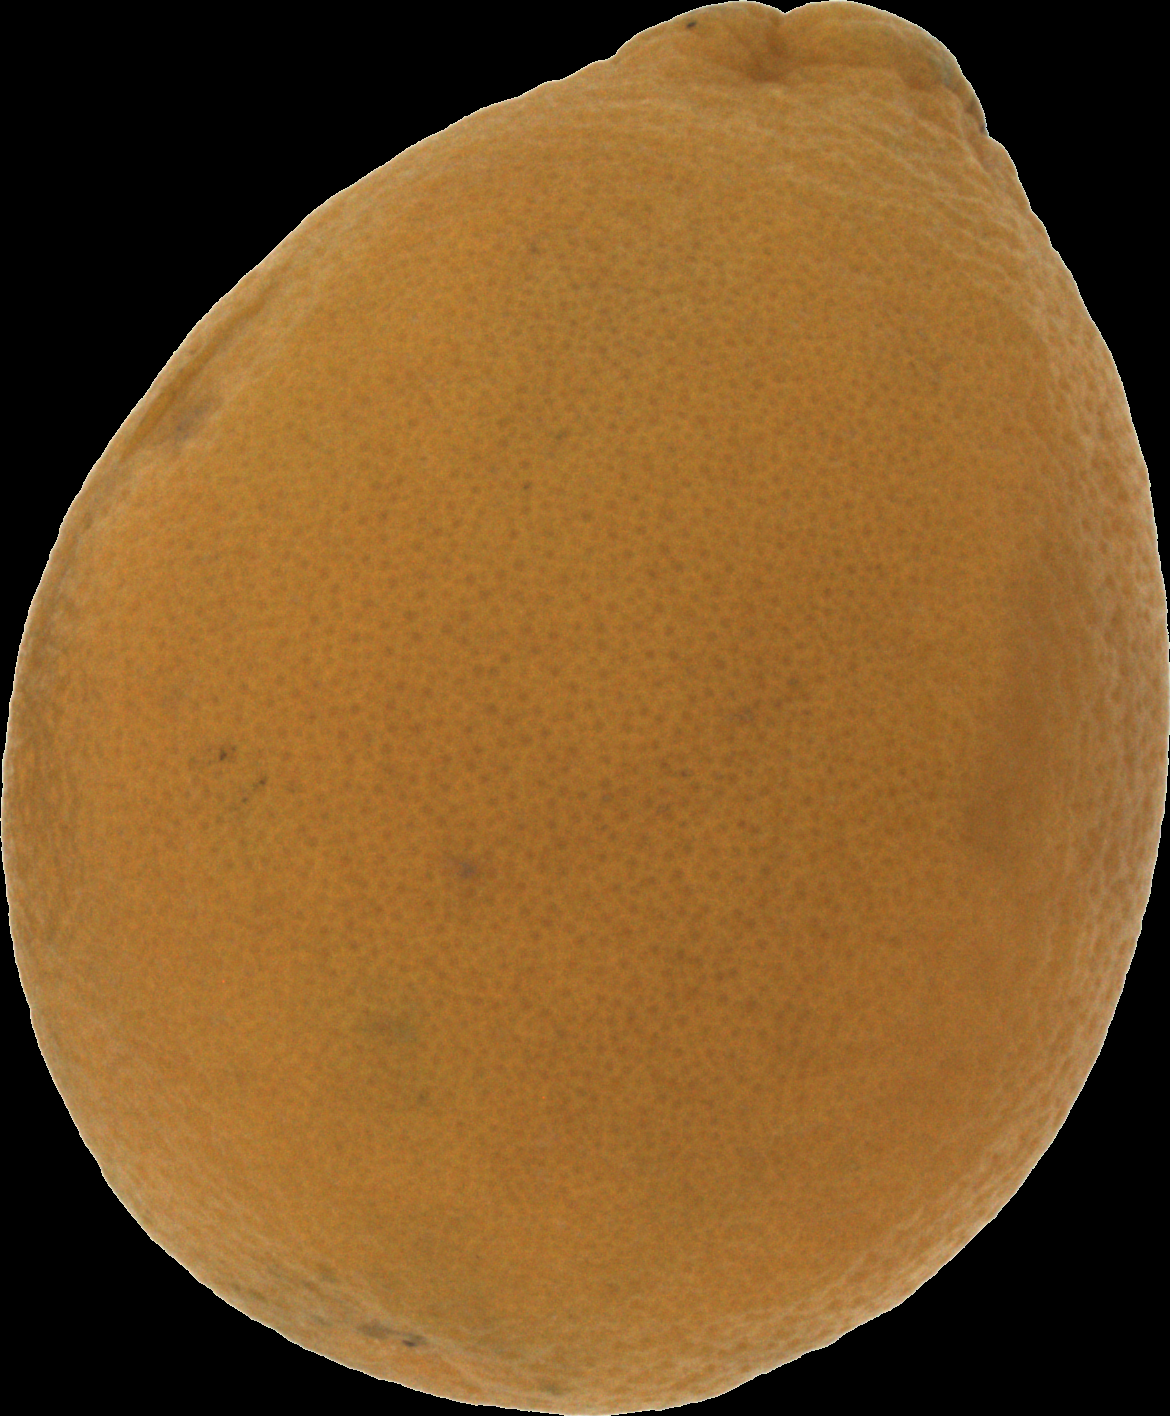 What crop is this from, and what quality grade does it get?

orange, bad
